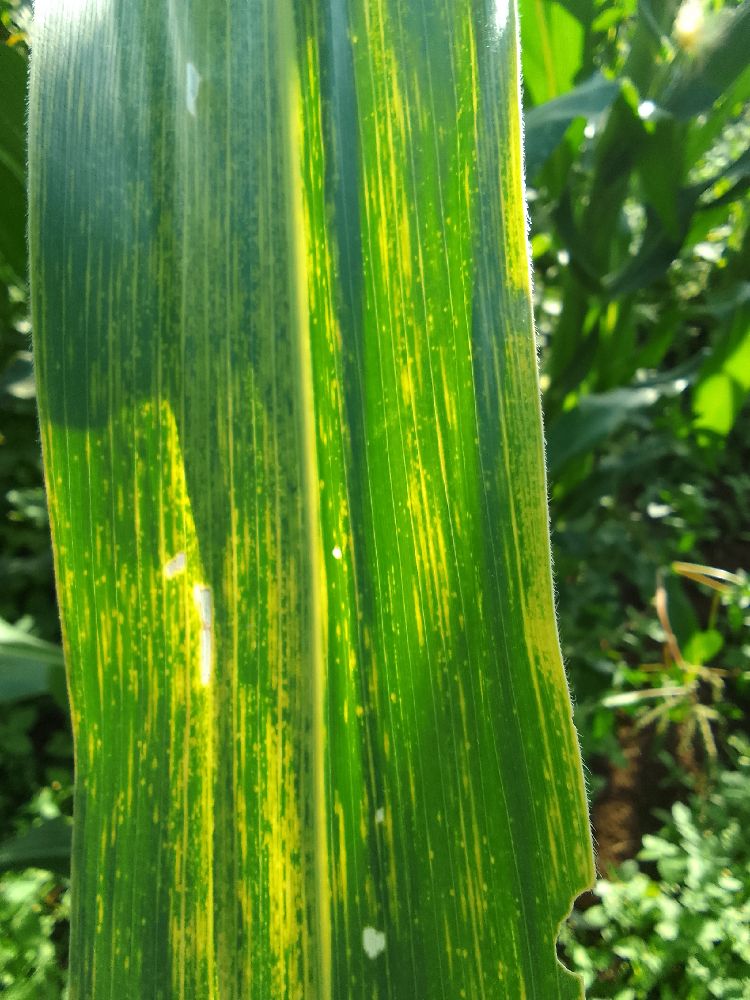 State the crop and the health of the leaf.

maize, maize lethal necrosis
